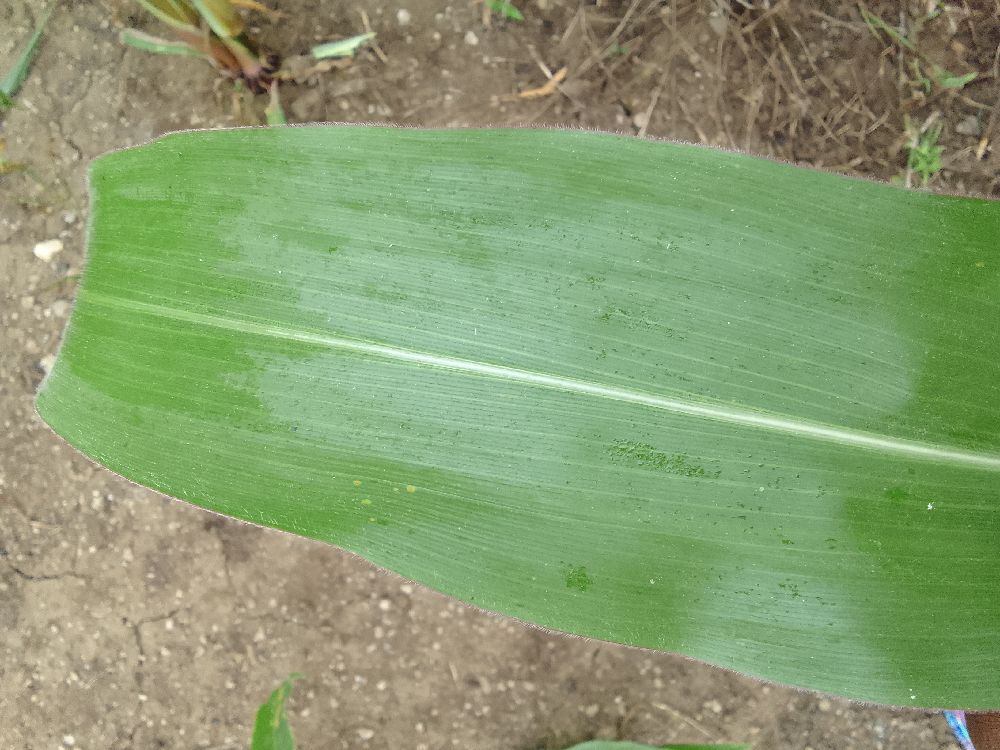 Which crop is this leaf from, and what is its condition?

maize, healthy
